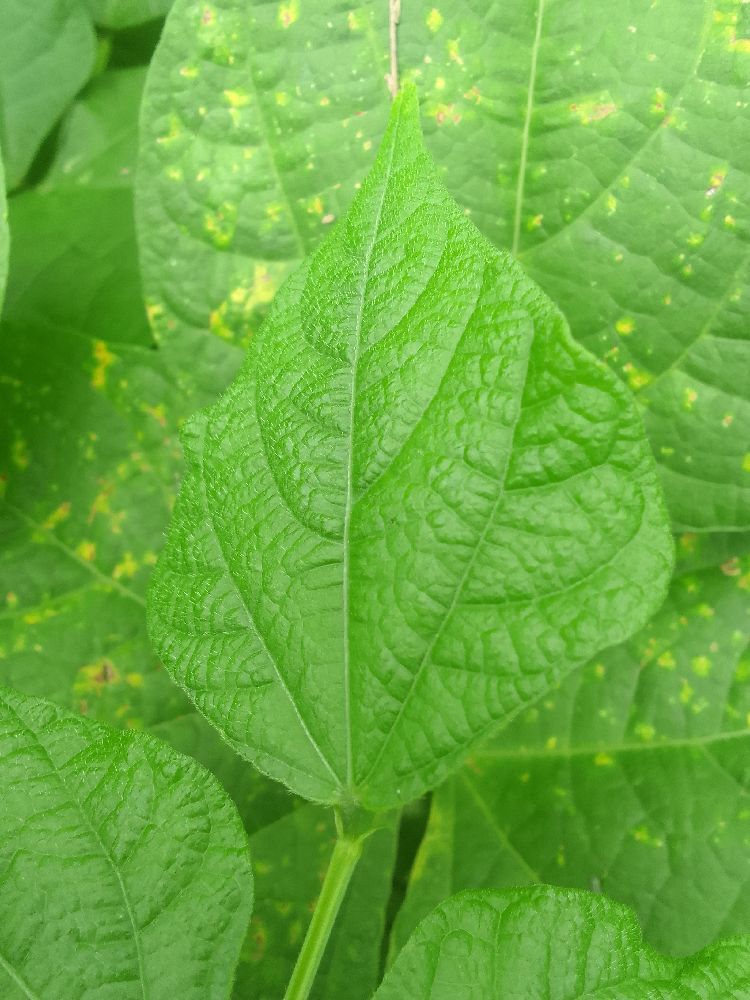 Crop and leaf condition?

common bean, healthy
